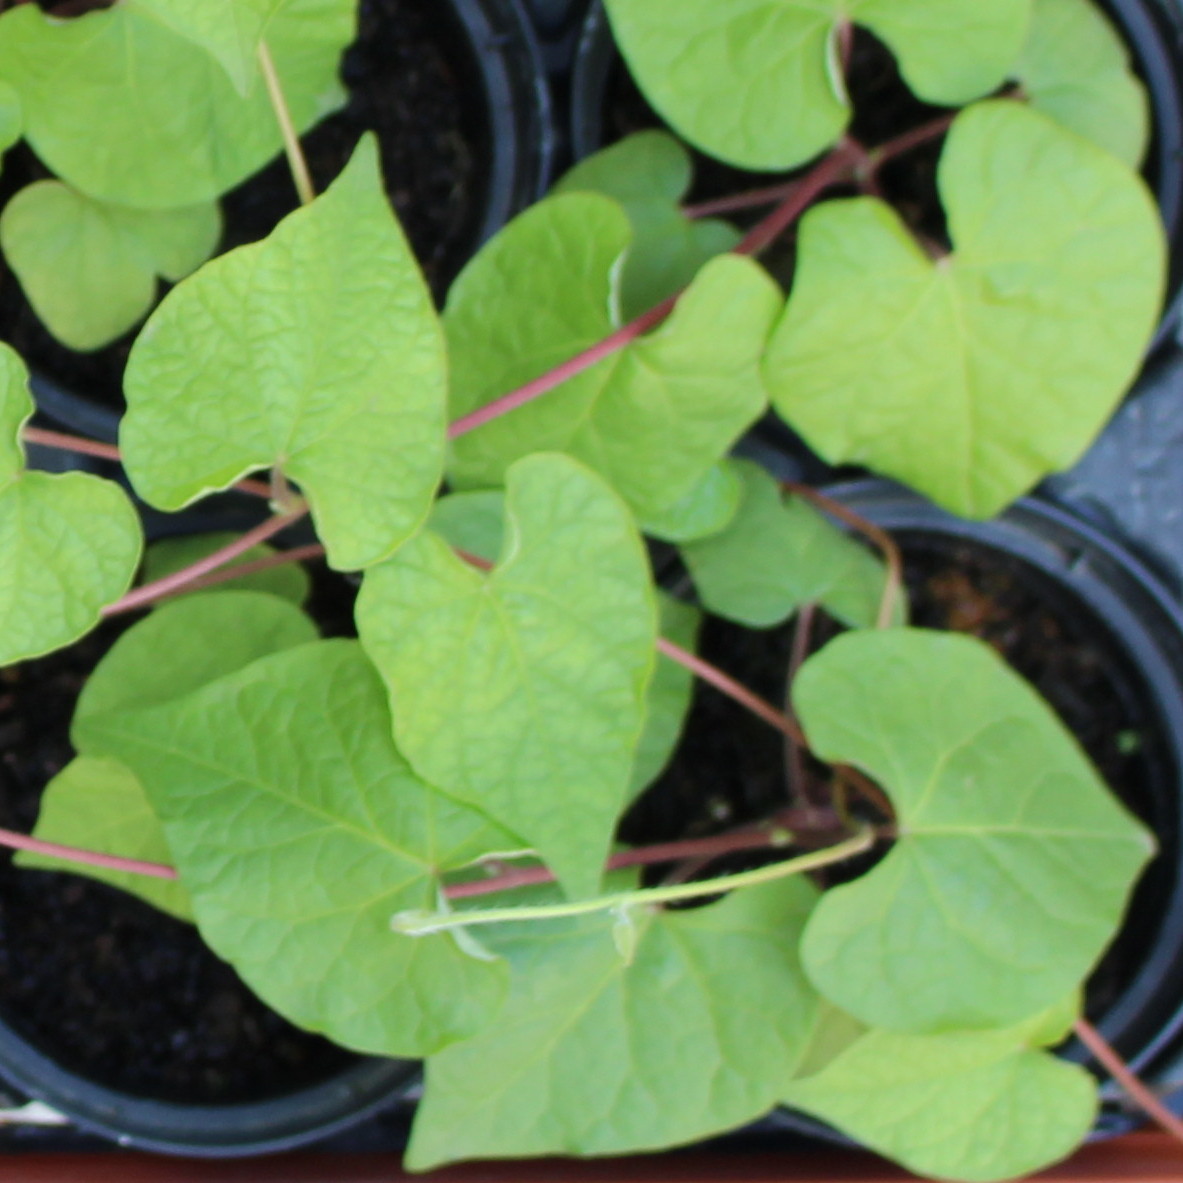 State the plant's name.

Convolvulus arvensis
